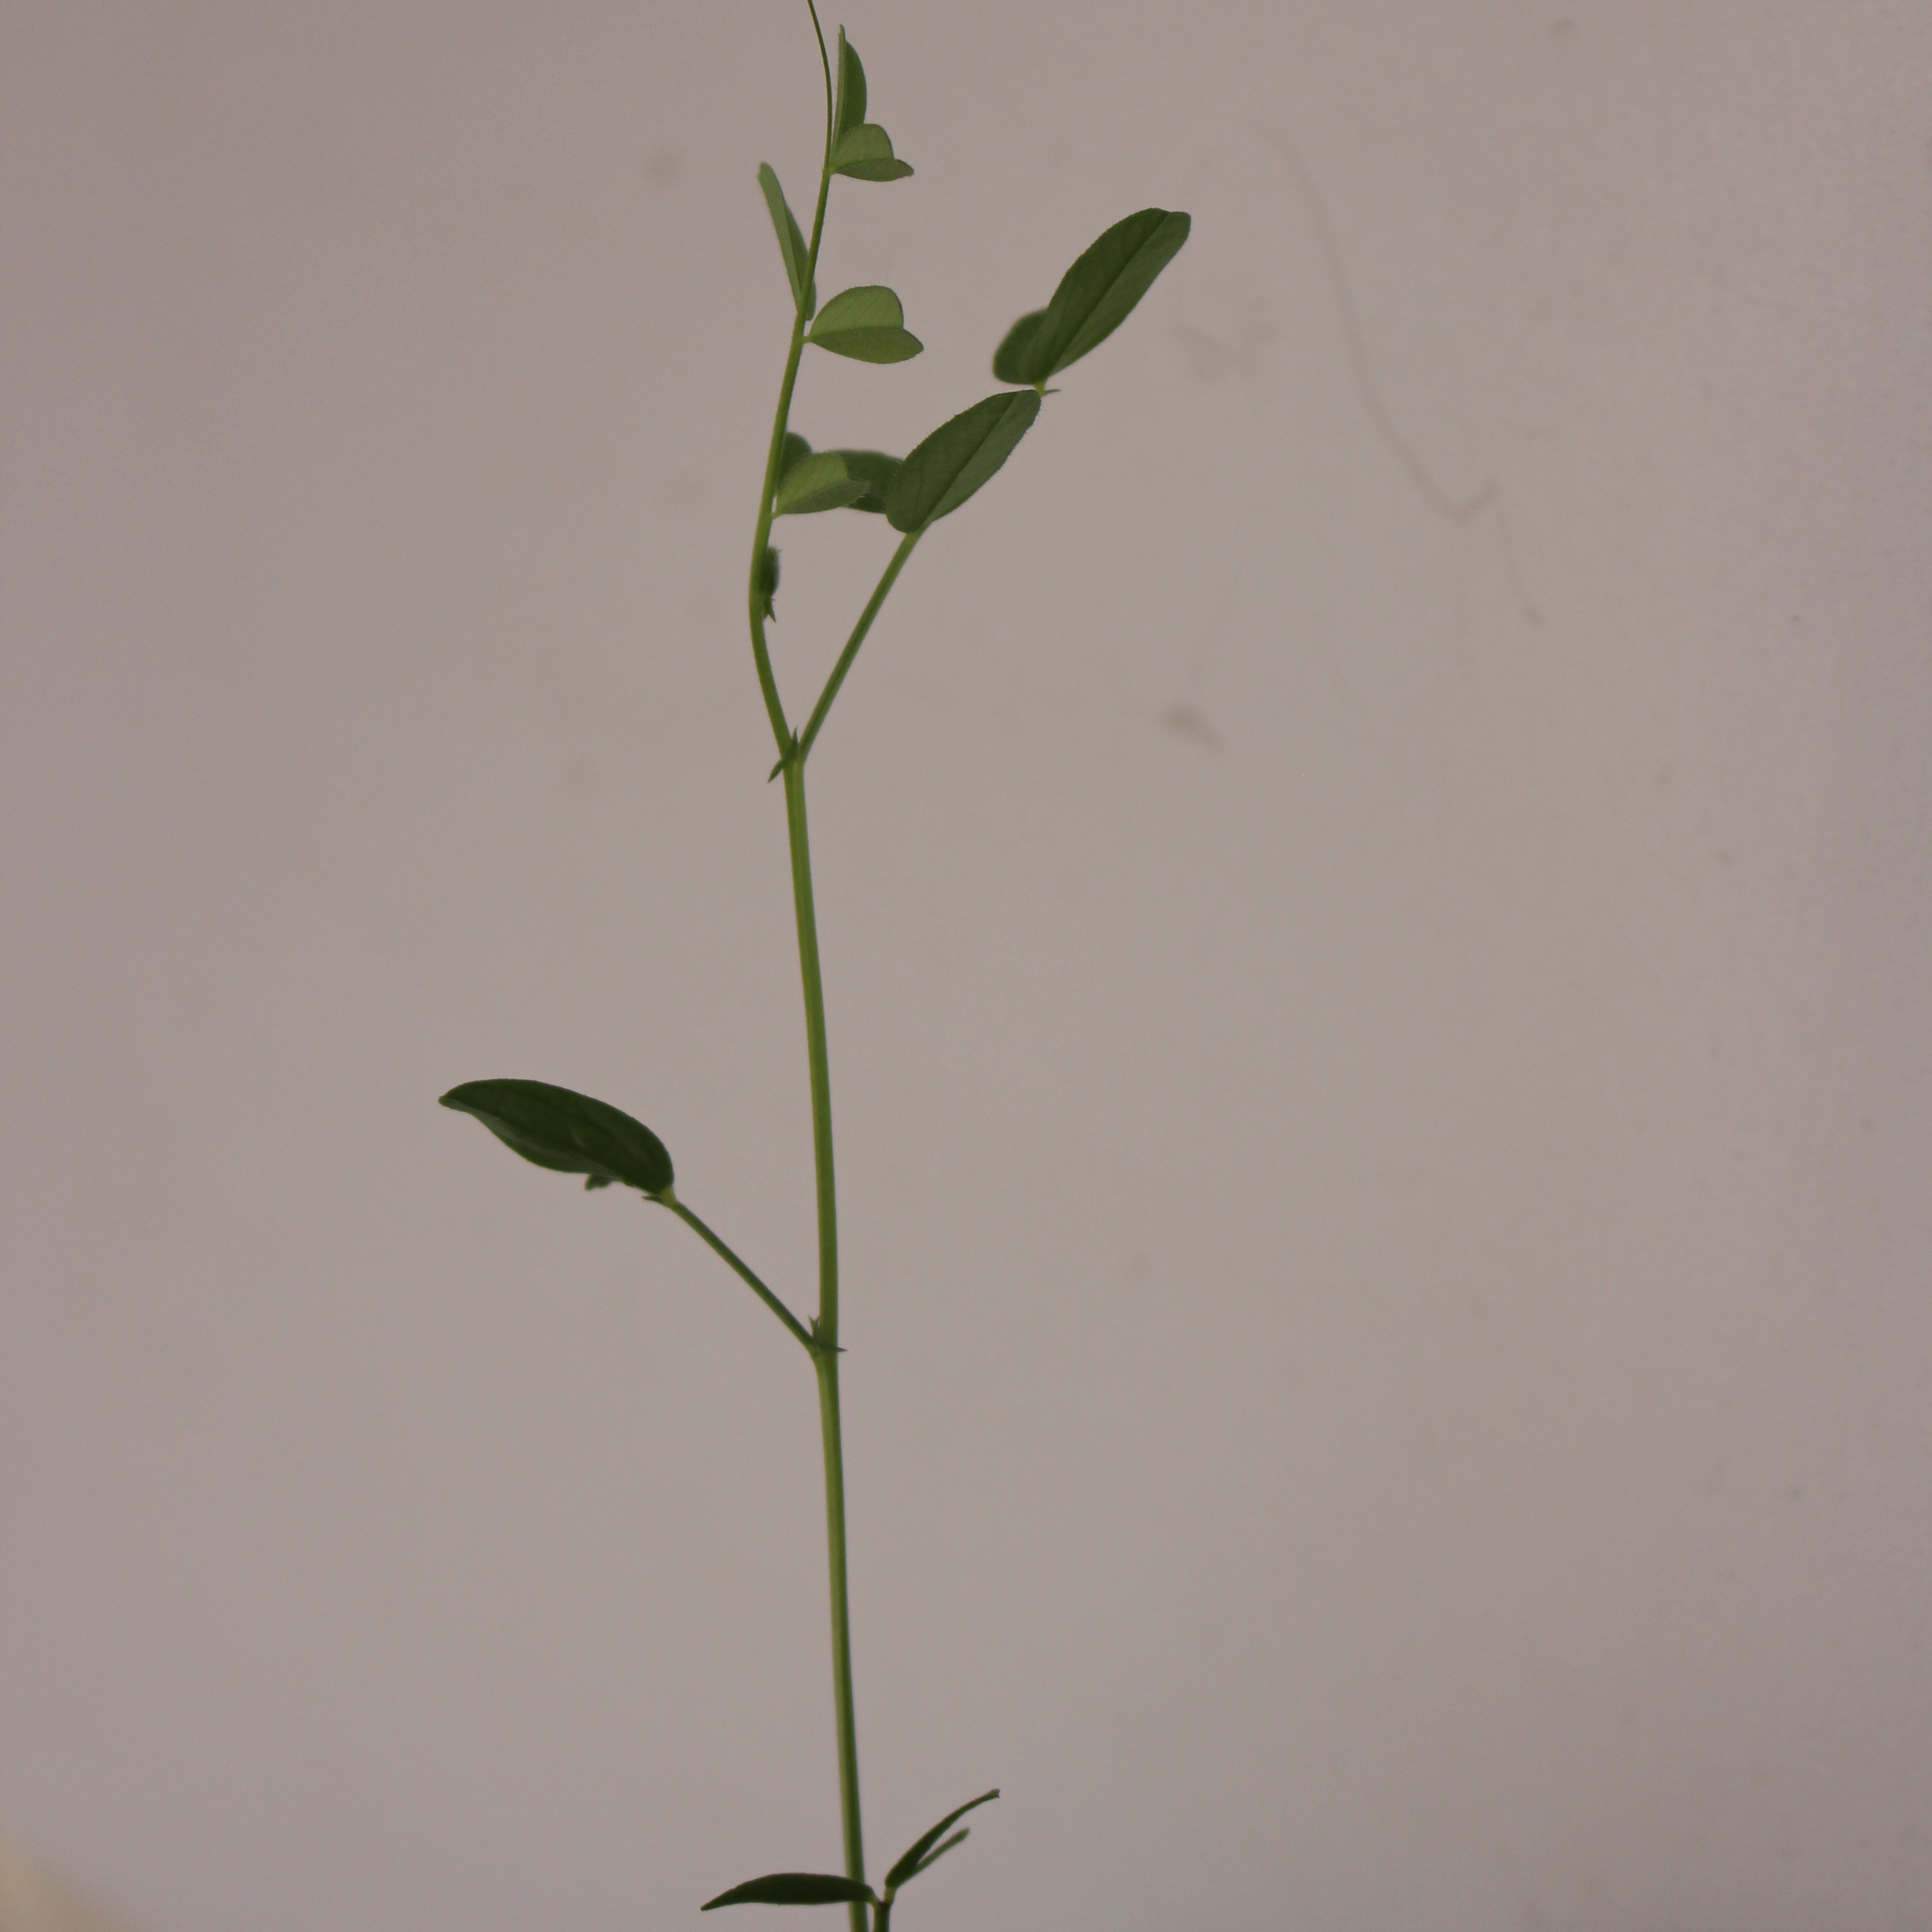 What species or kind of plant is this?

Vicia sativa
